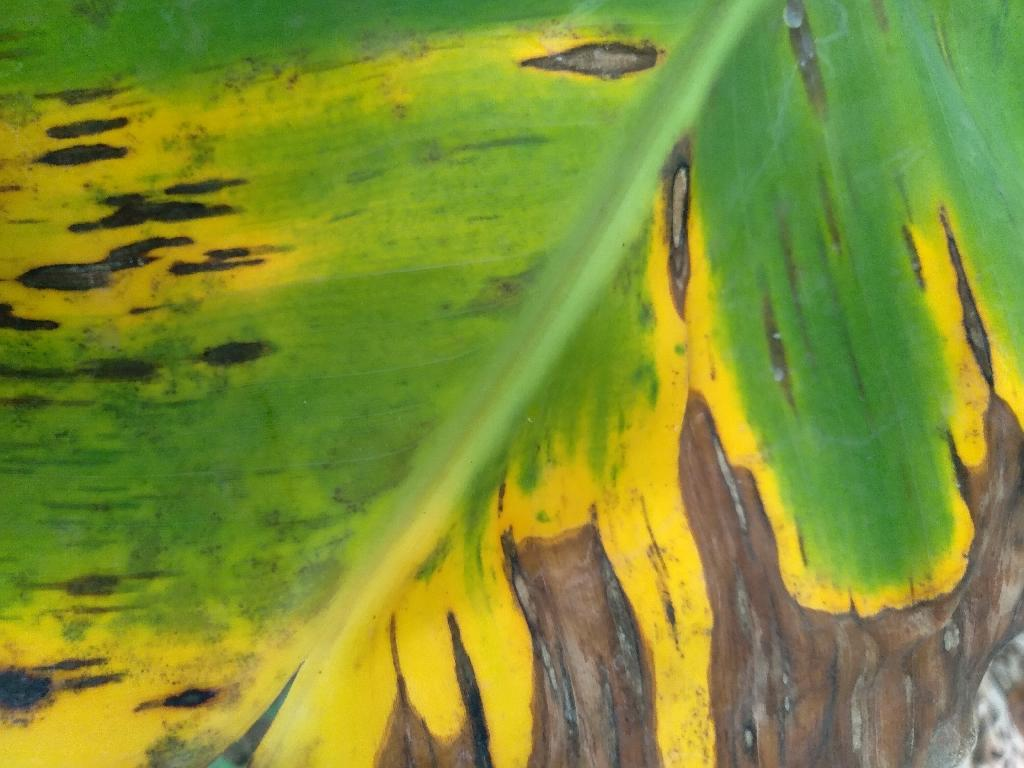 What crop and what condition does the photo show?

banana, black sigatoka
